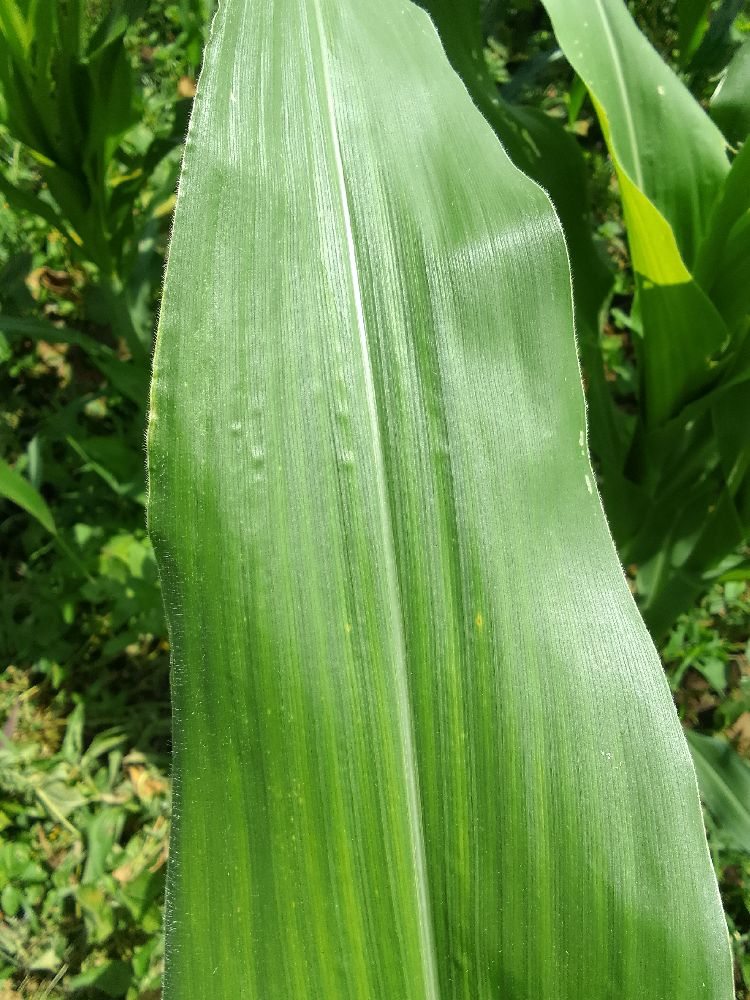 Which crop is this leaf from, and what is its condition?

maize, healthy
